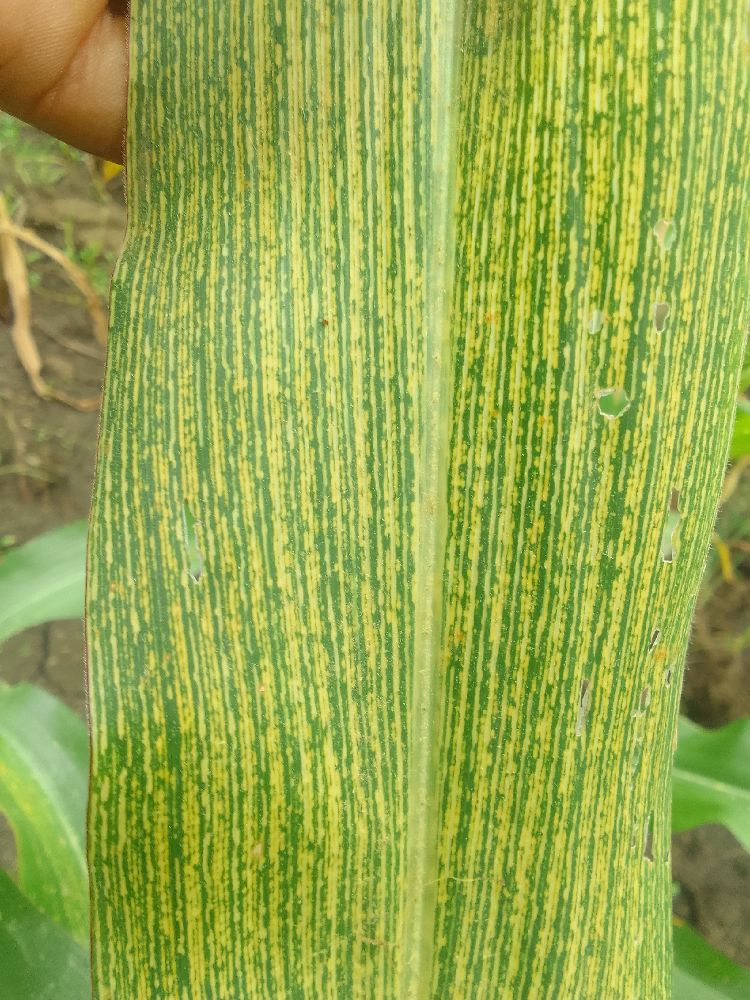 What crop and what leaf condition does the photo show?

maize, maize streak virus
